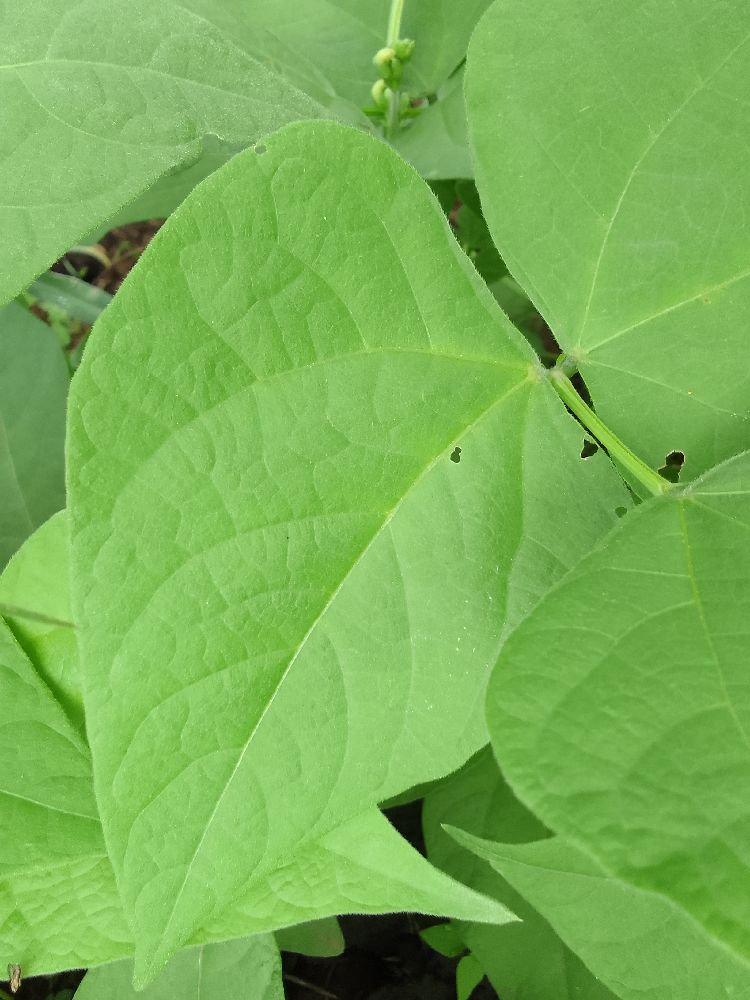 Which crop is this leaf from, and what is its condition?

common bean, healthy
